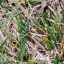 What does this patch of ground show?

grass
